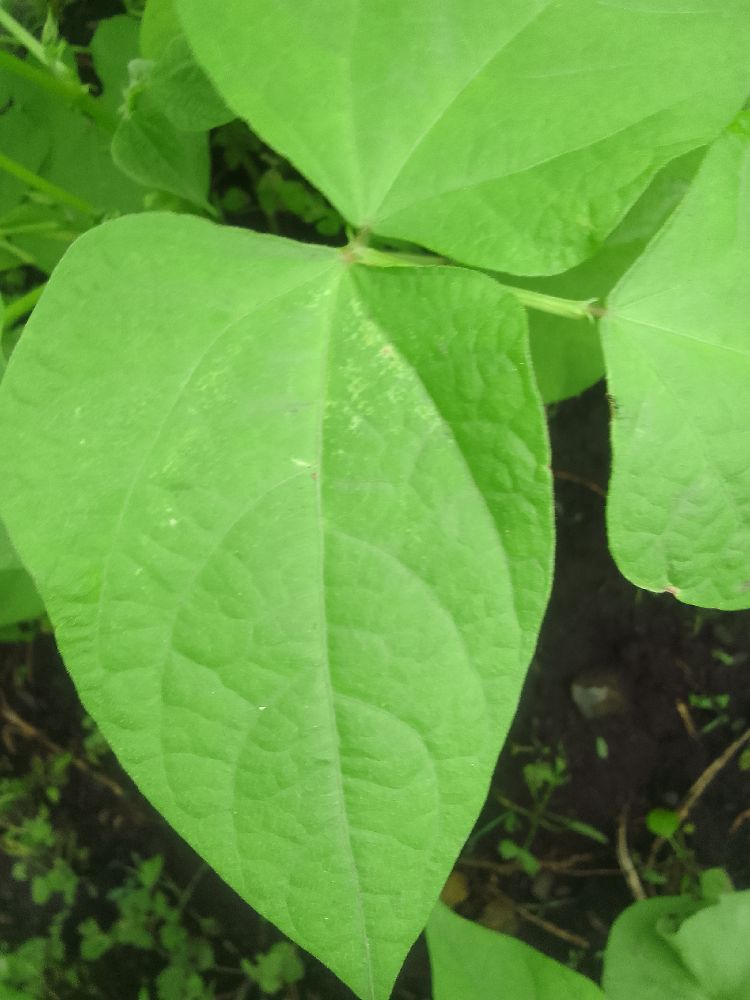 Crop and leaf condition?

common bean, healthy
